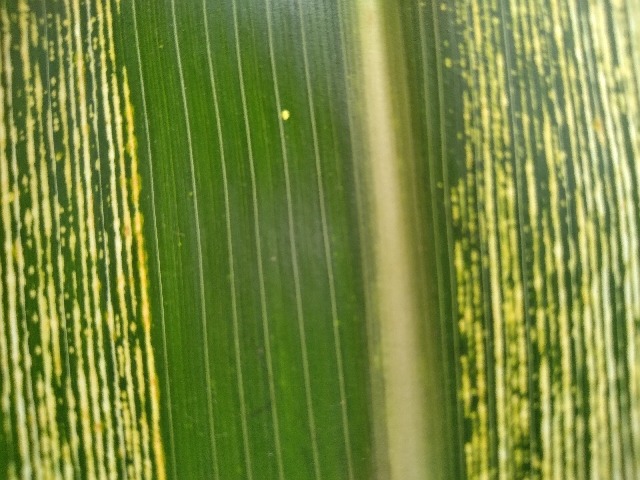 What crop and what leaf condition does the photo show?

maize, maize streak virus
